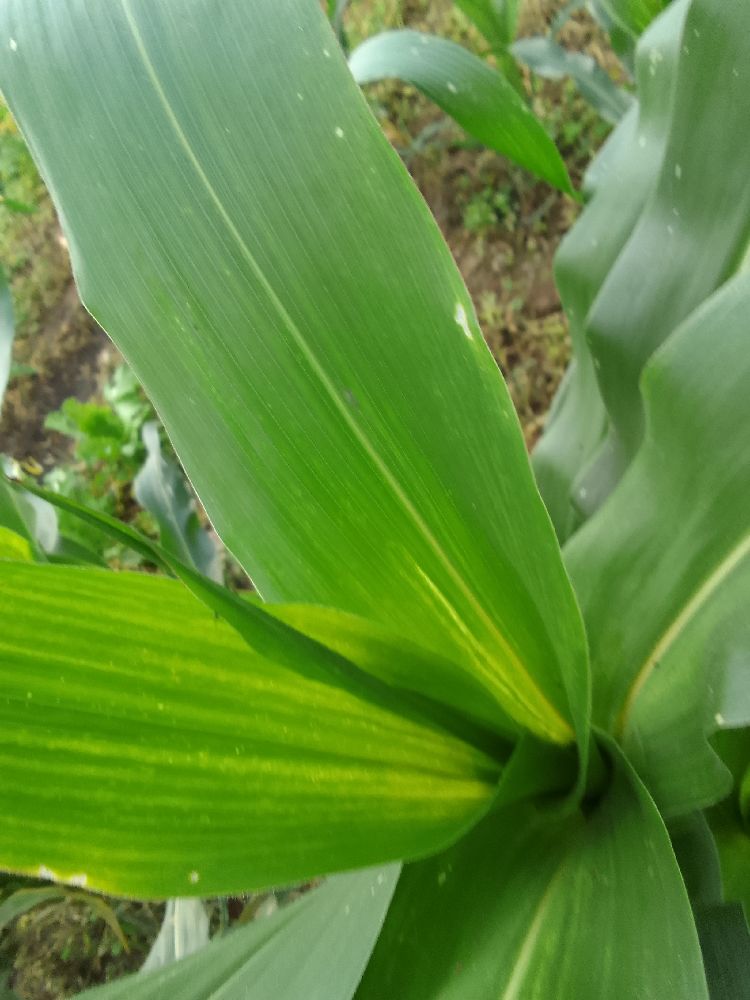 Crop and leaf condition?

maize, healthy
